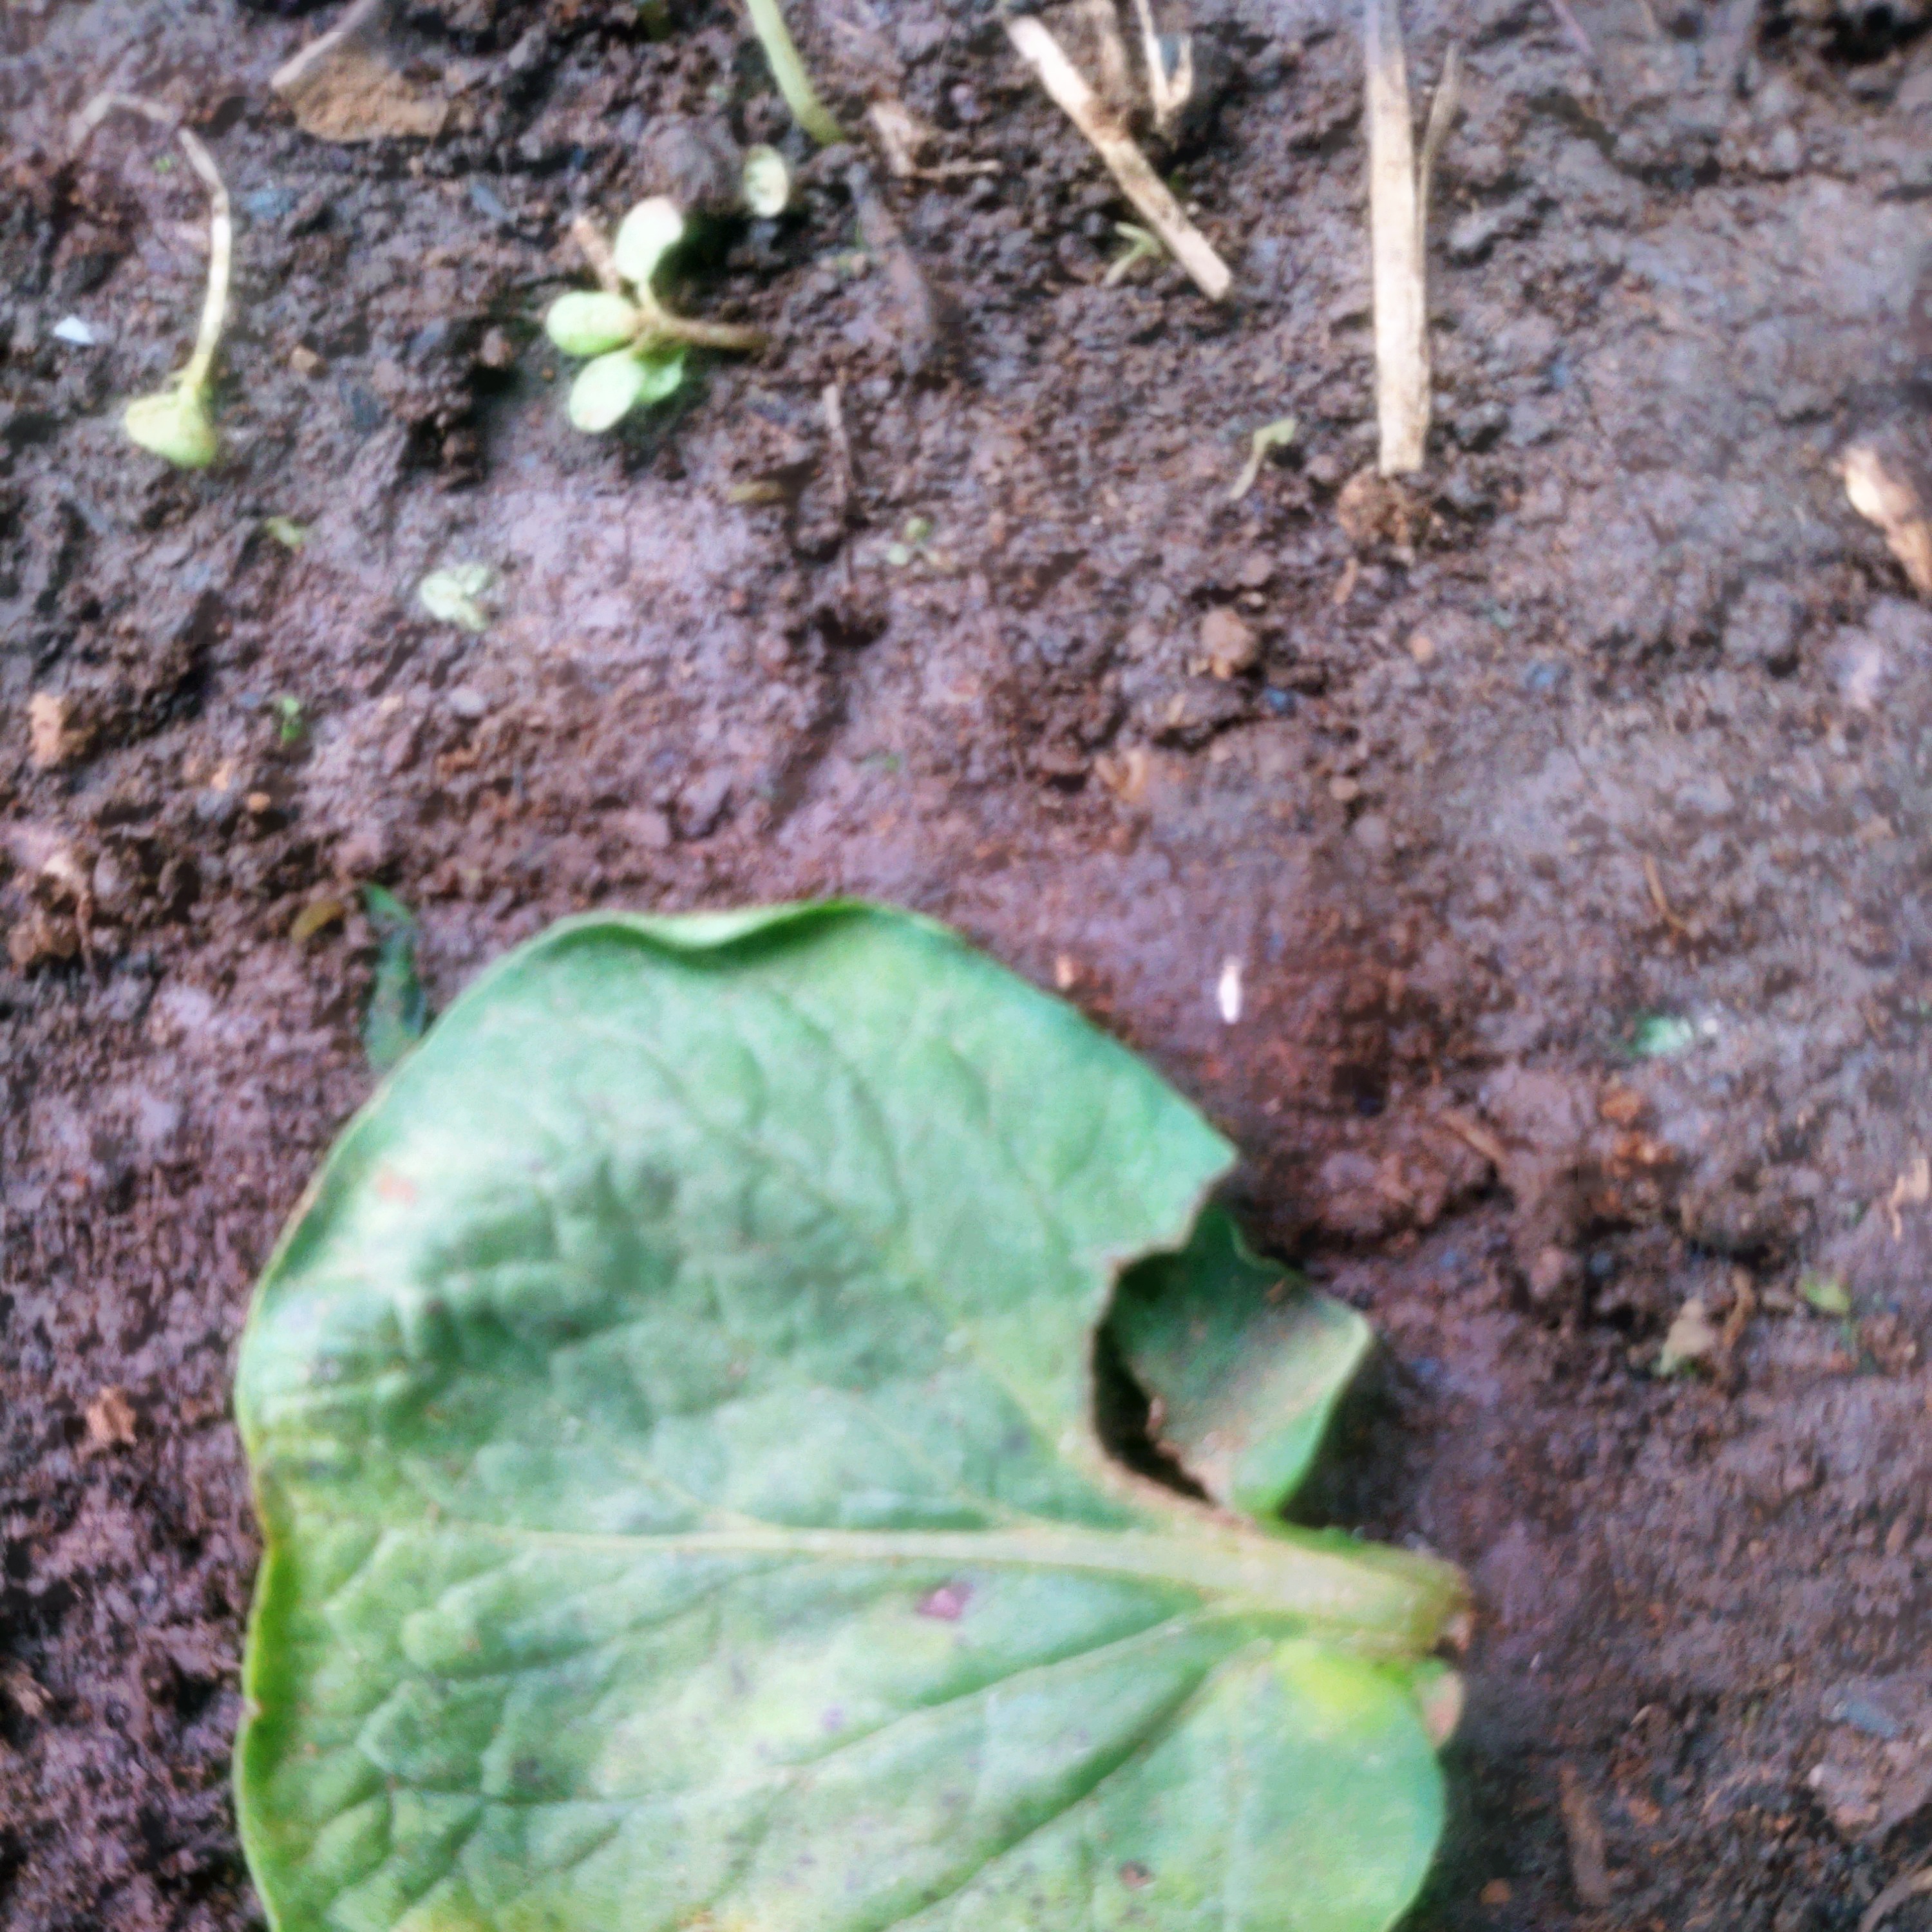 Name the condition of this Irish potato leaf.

late blight
